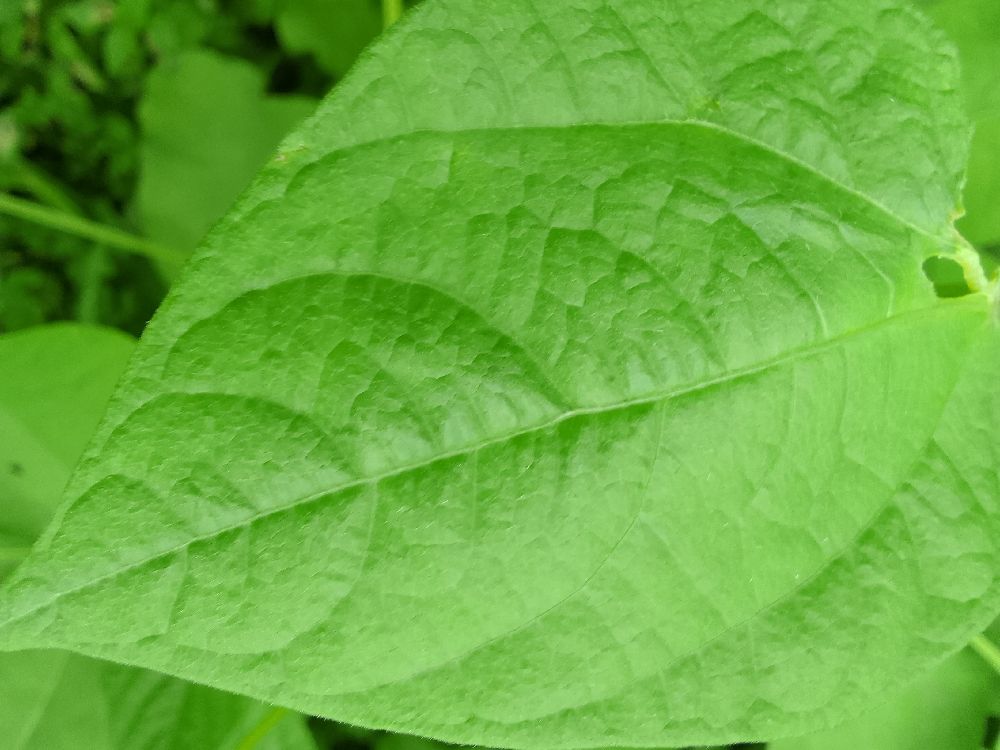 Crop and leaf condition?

common bean, healthy
